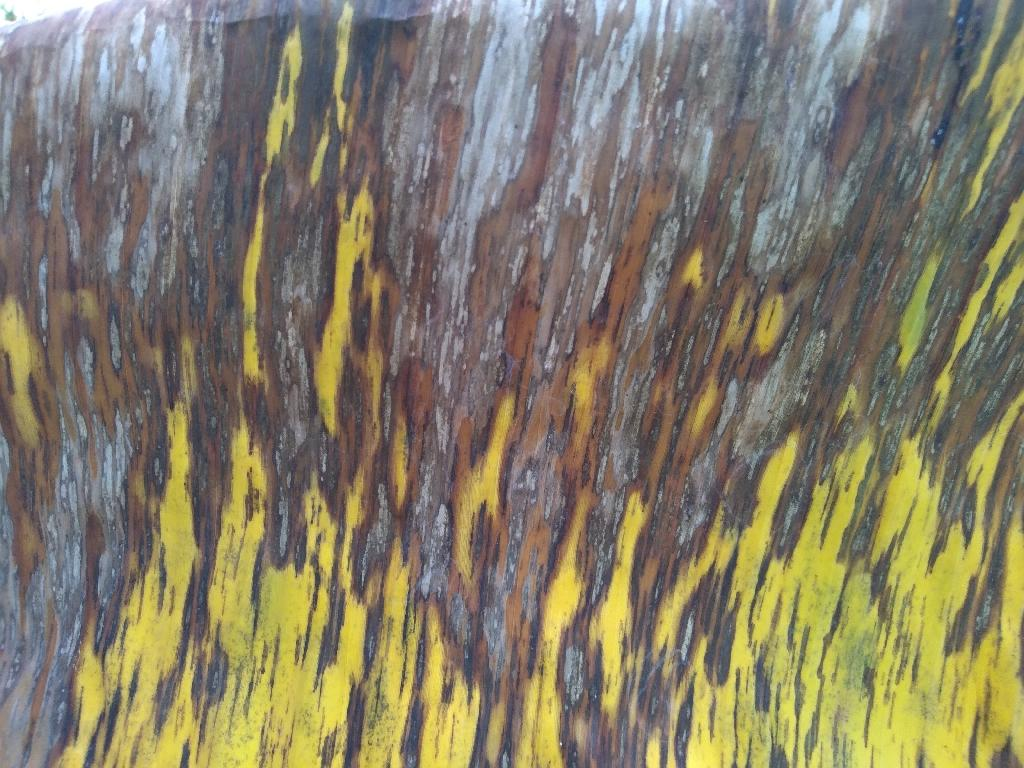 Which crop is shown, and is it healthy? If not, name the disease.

banana, black sigatoka
